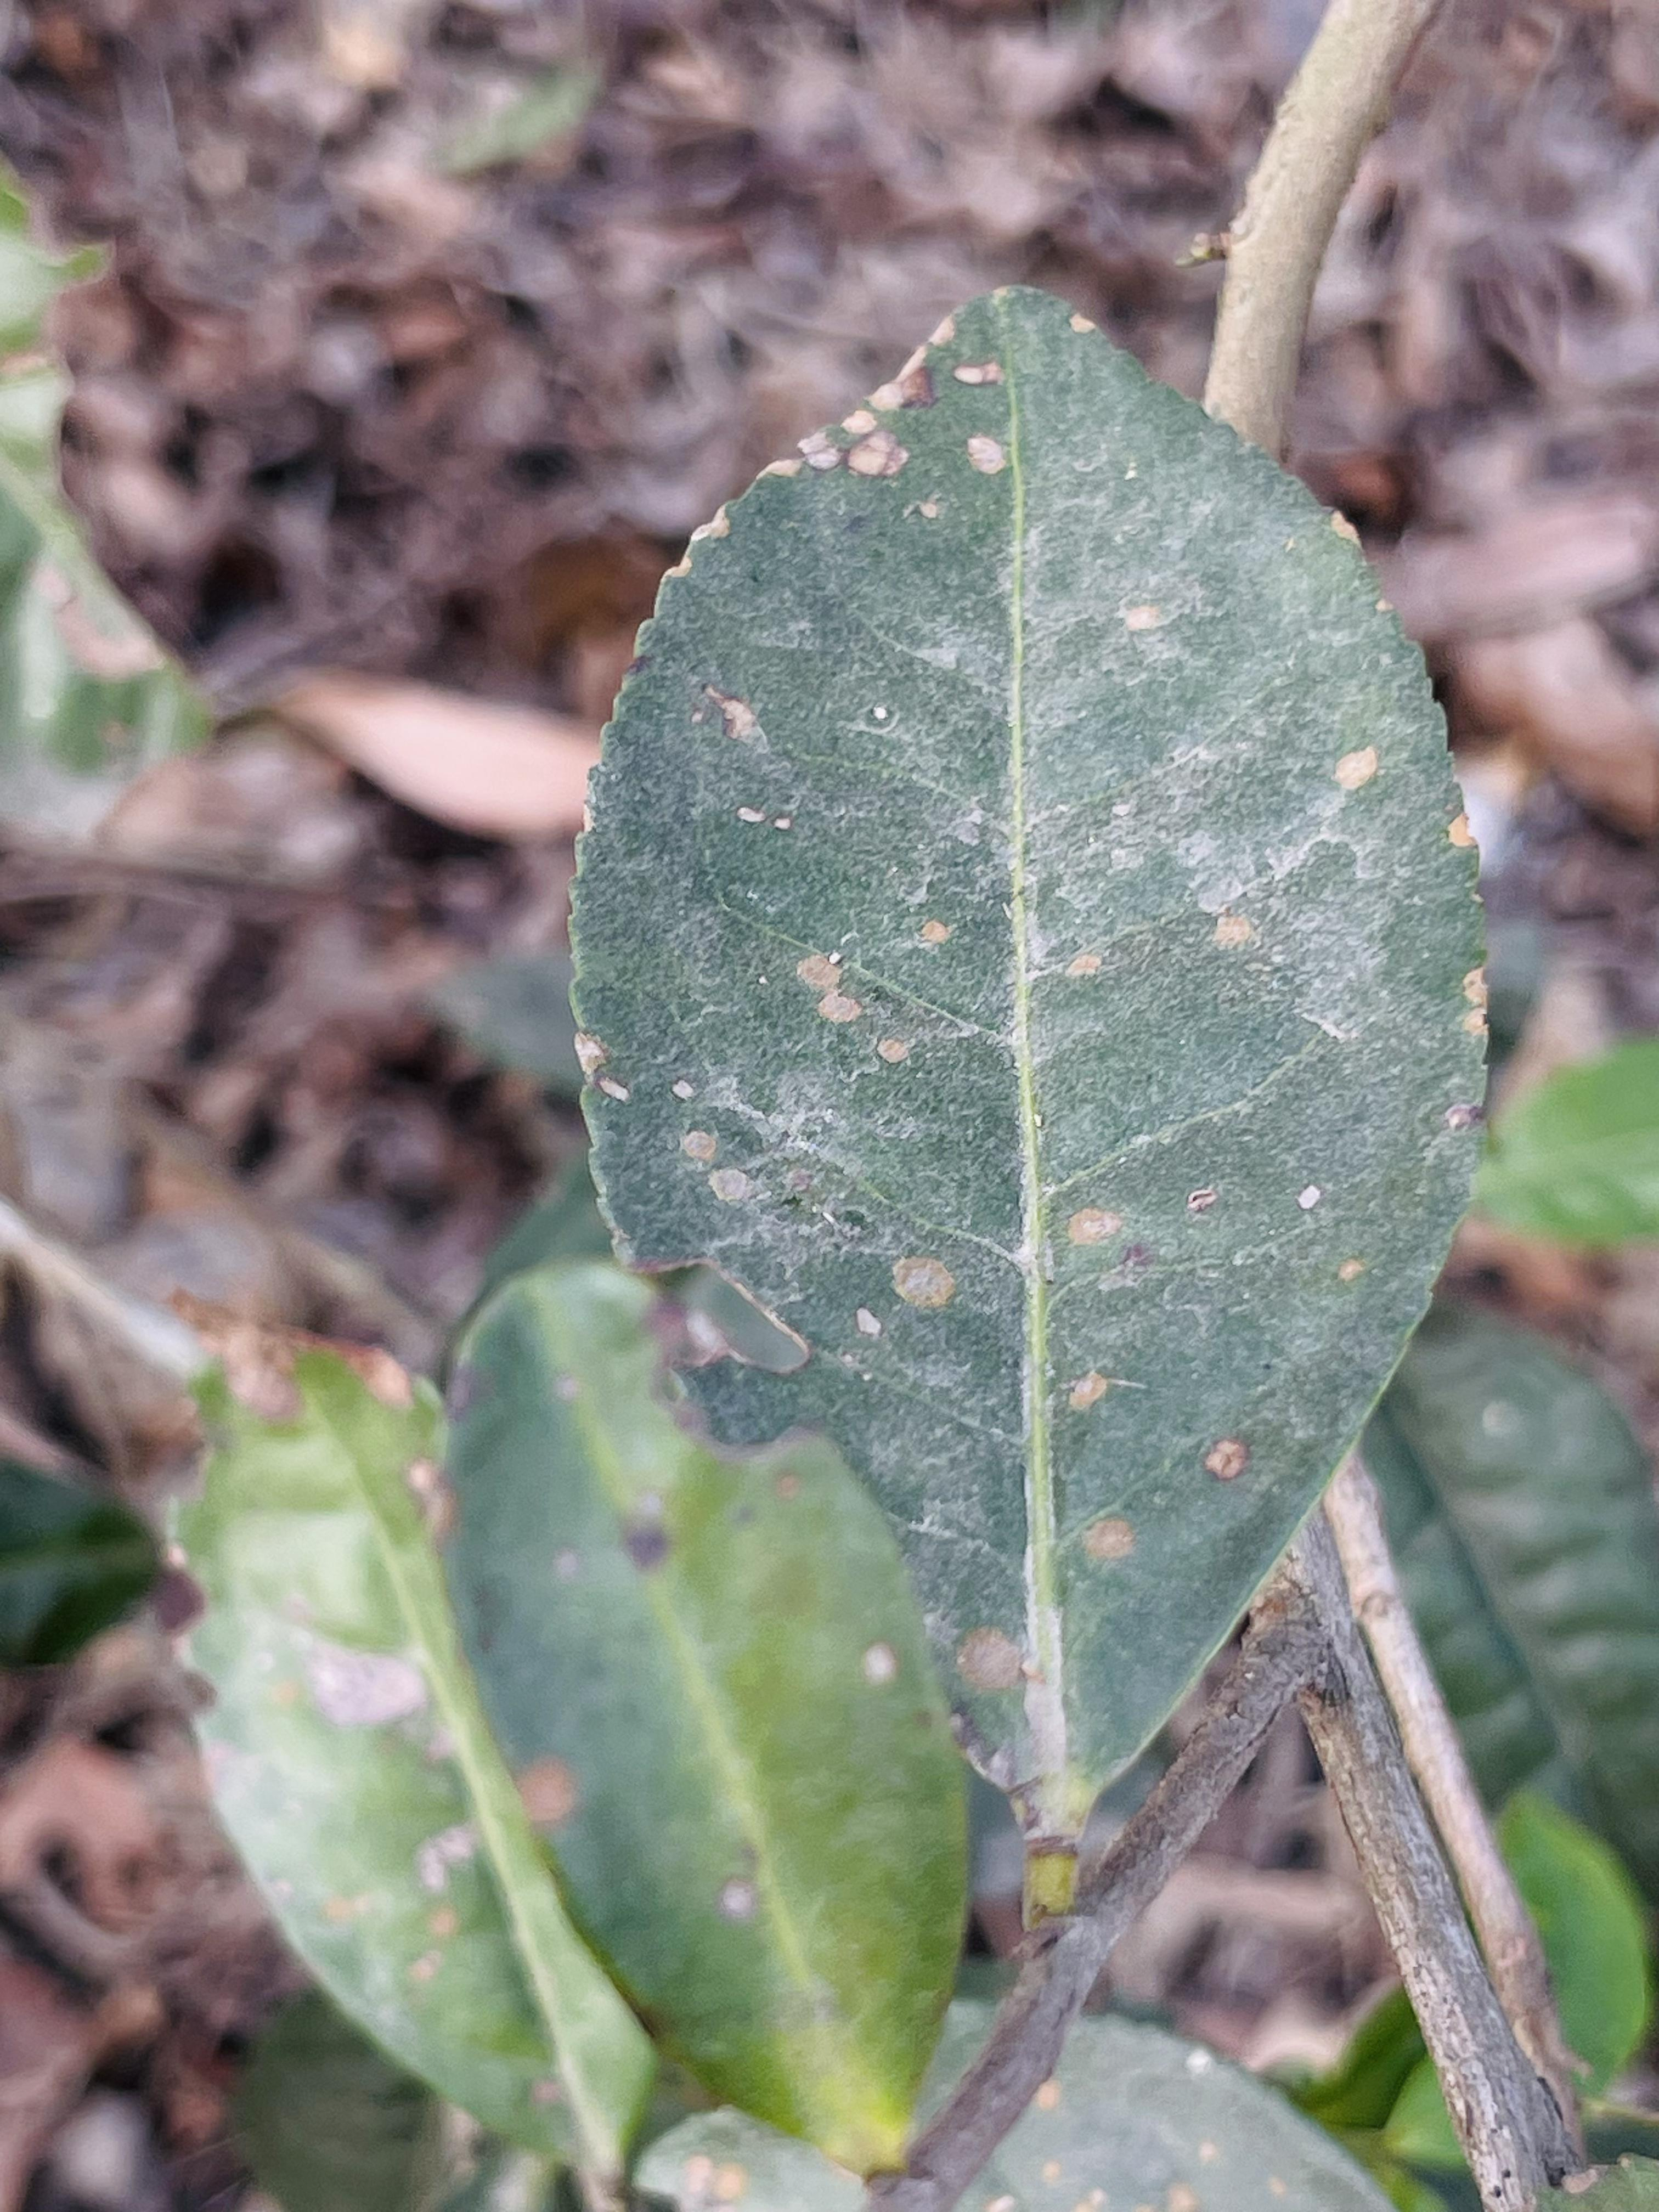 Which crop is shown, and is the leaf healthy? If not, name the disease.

tea, red rust
